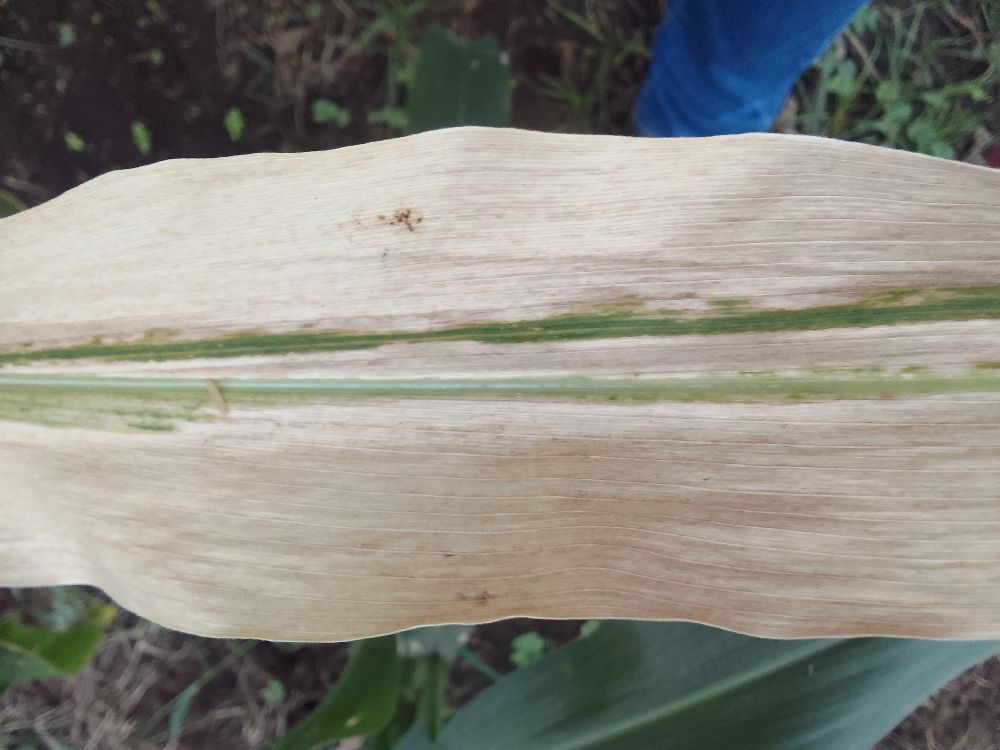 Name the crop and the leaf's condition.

maize, maize lethal necrosis
